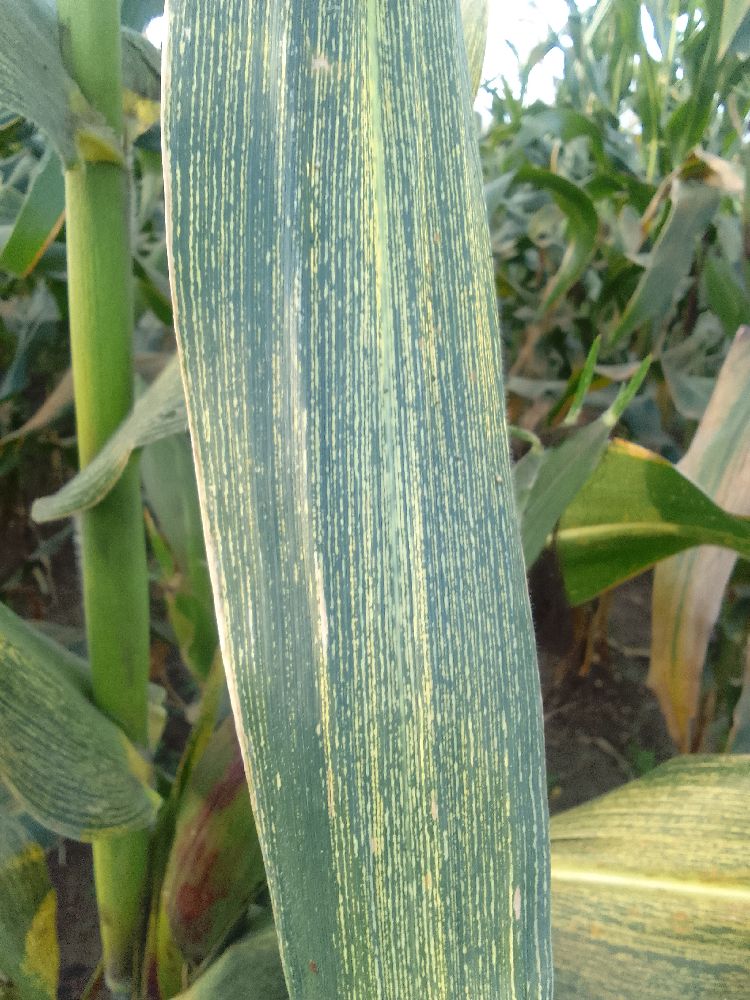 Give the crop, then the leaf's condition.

maize, maize streak virus
